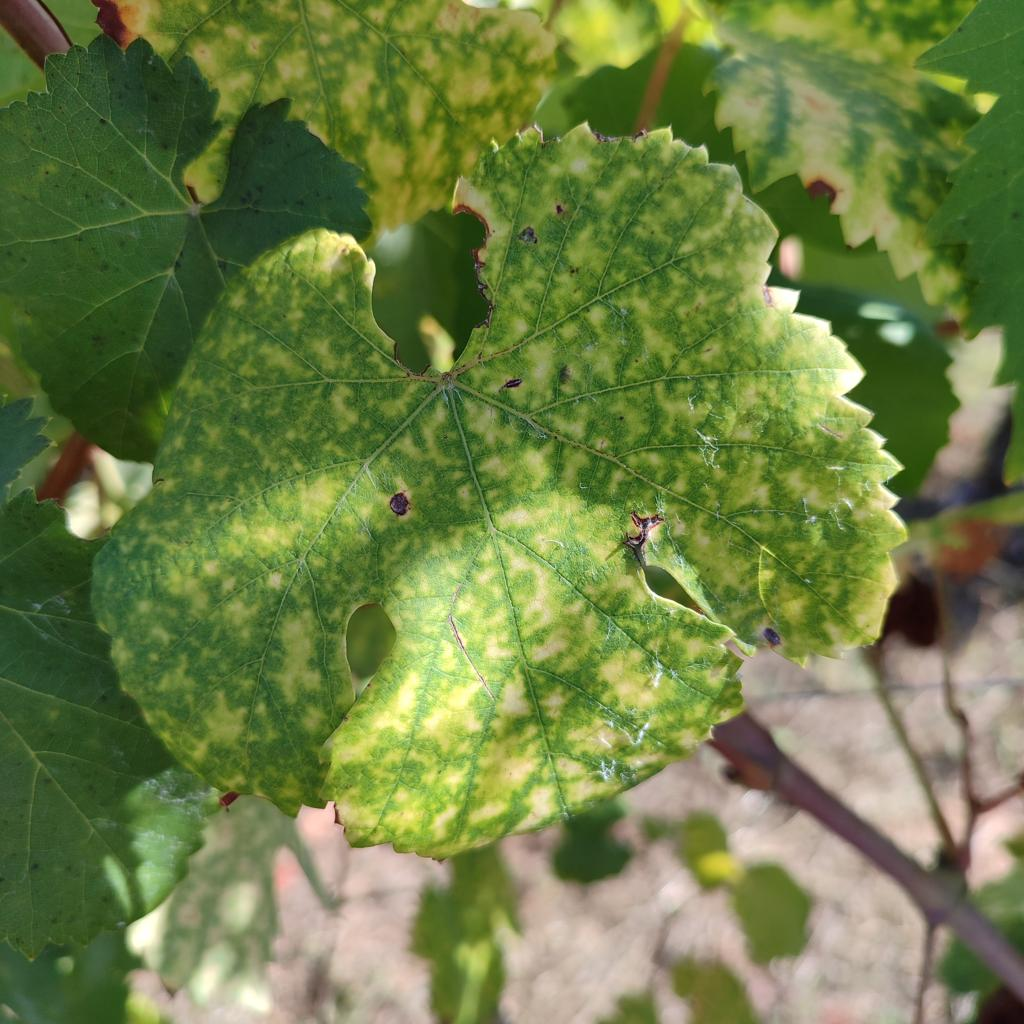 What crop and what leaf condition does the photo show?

grapevine, esca complex
